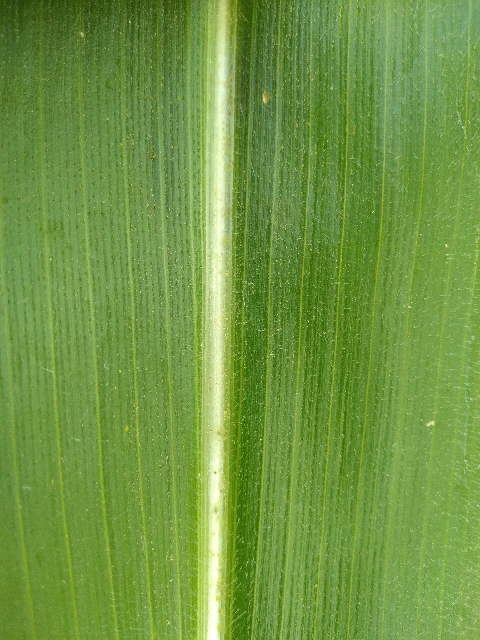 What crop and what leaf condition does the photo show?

maize, healthy
